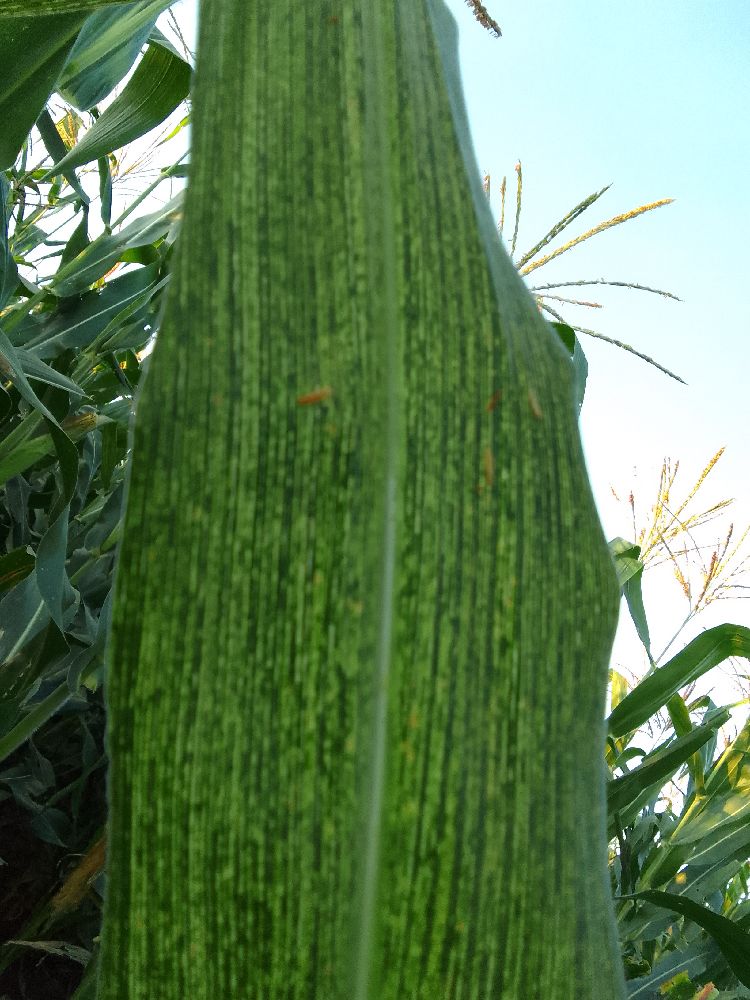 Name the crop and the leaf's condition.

maize, maize streak virus
